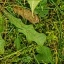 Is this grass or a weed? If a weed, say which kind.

structured weed
